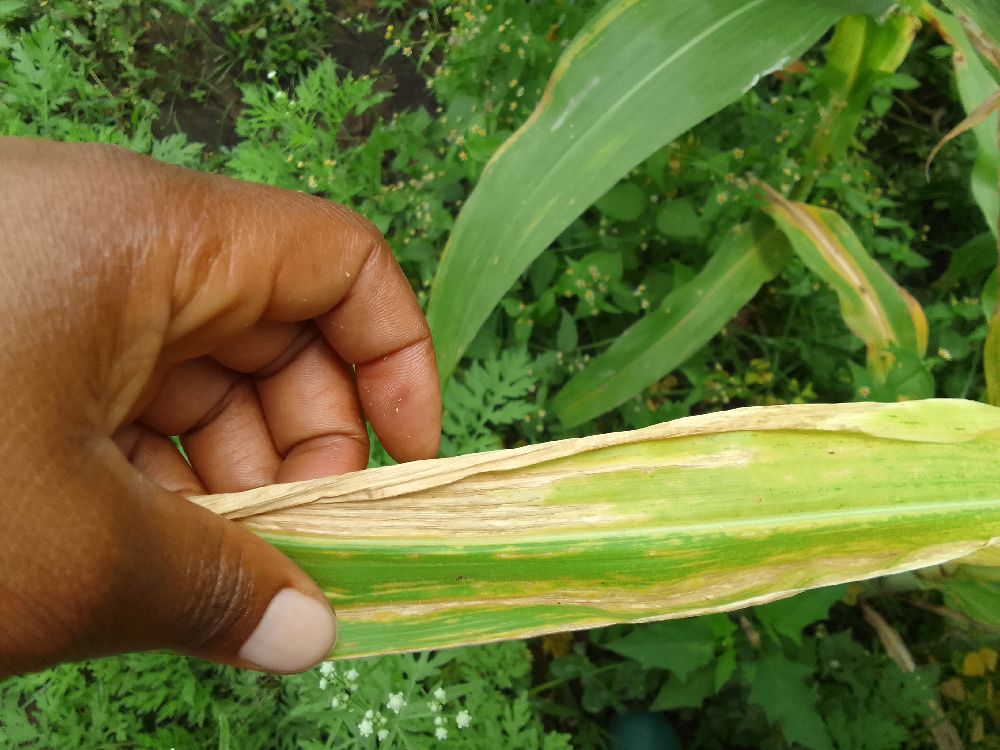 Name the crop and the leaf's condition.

maize, maize lethal necrosis
